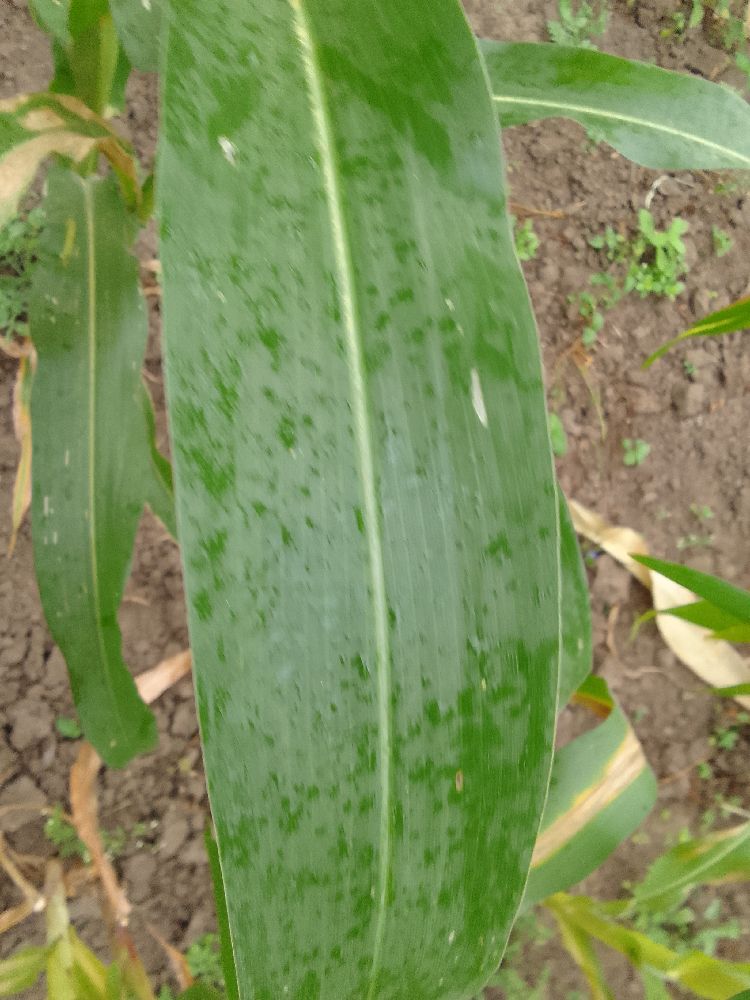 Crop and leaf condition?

maize, healthy
